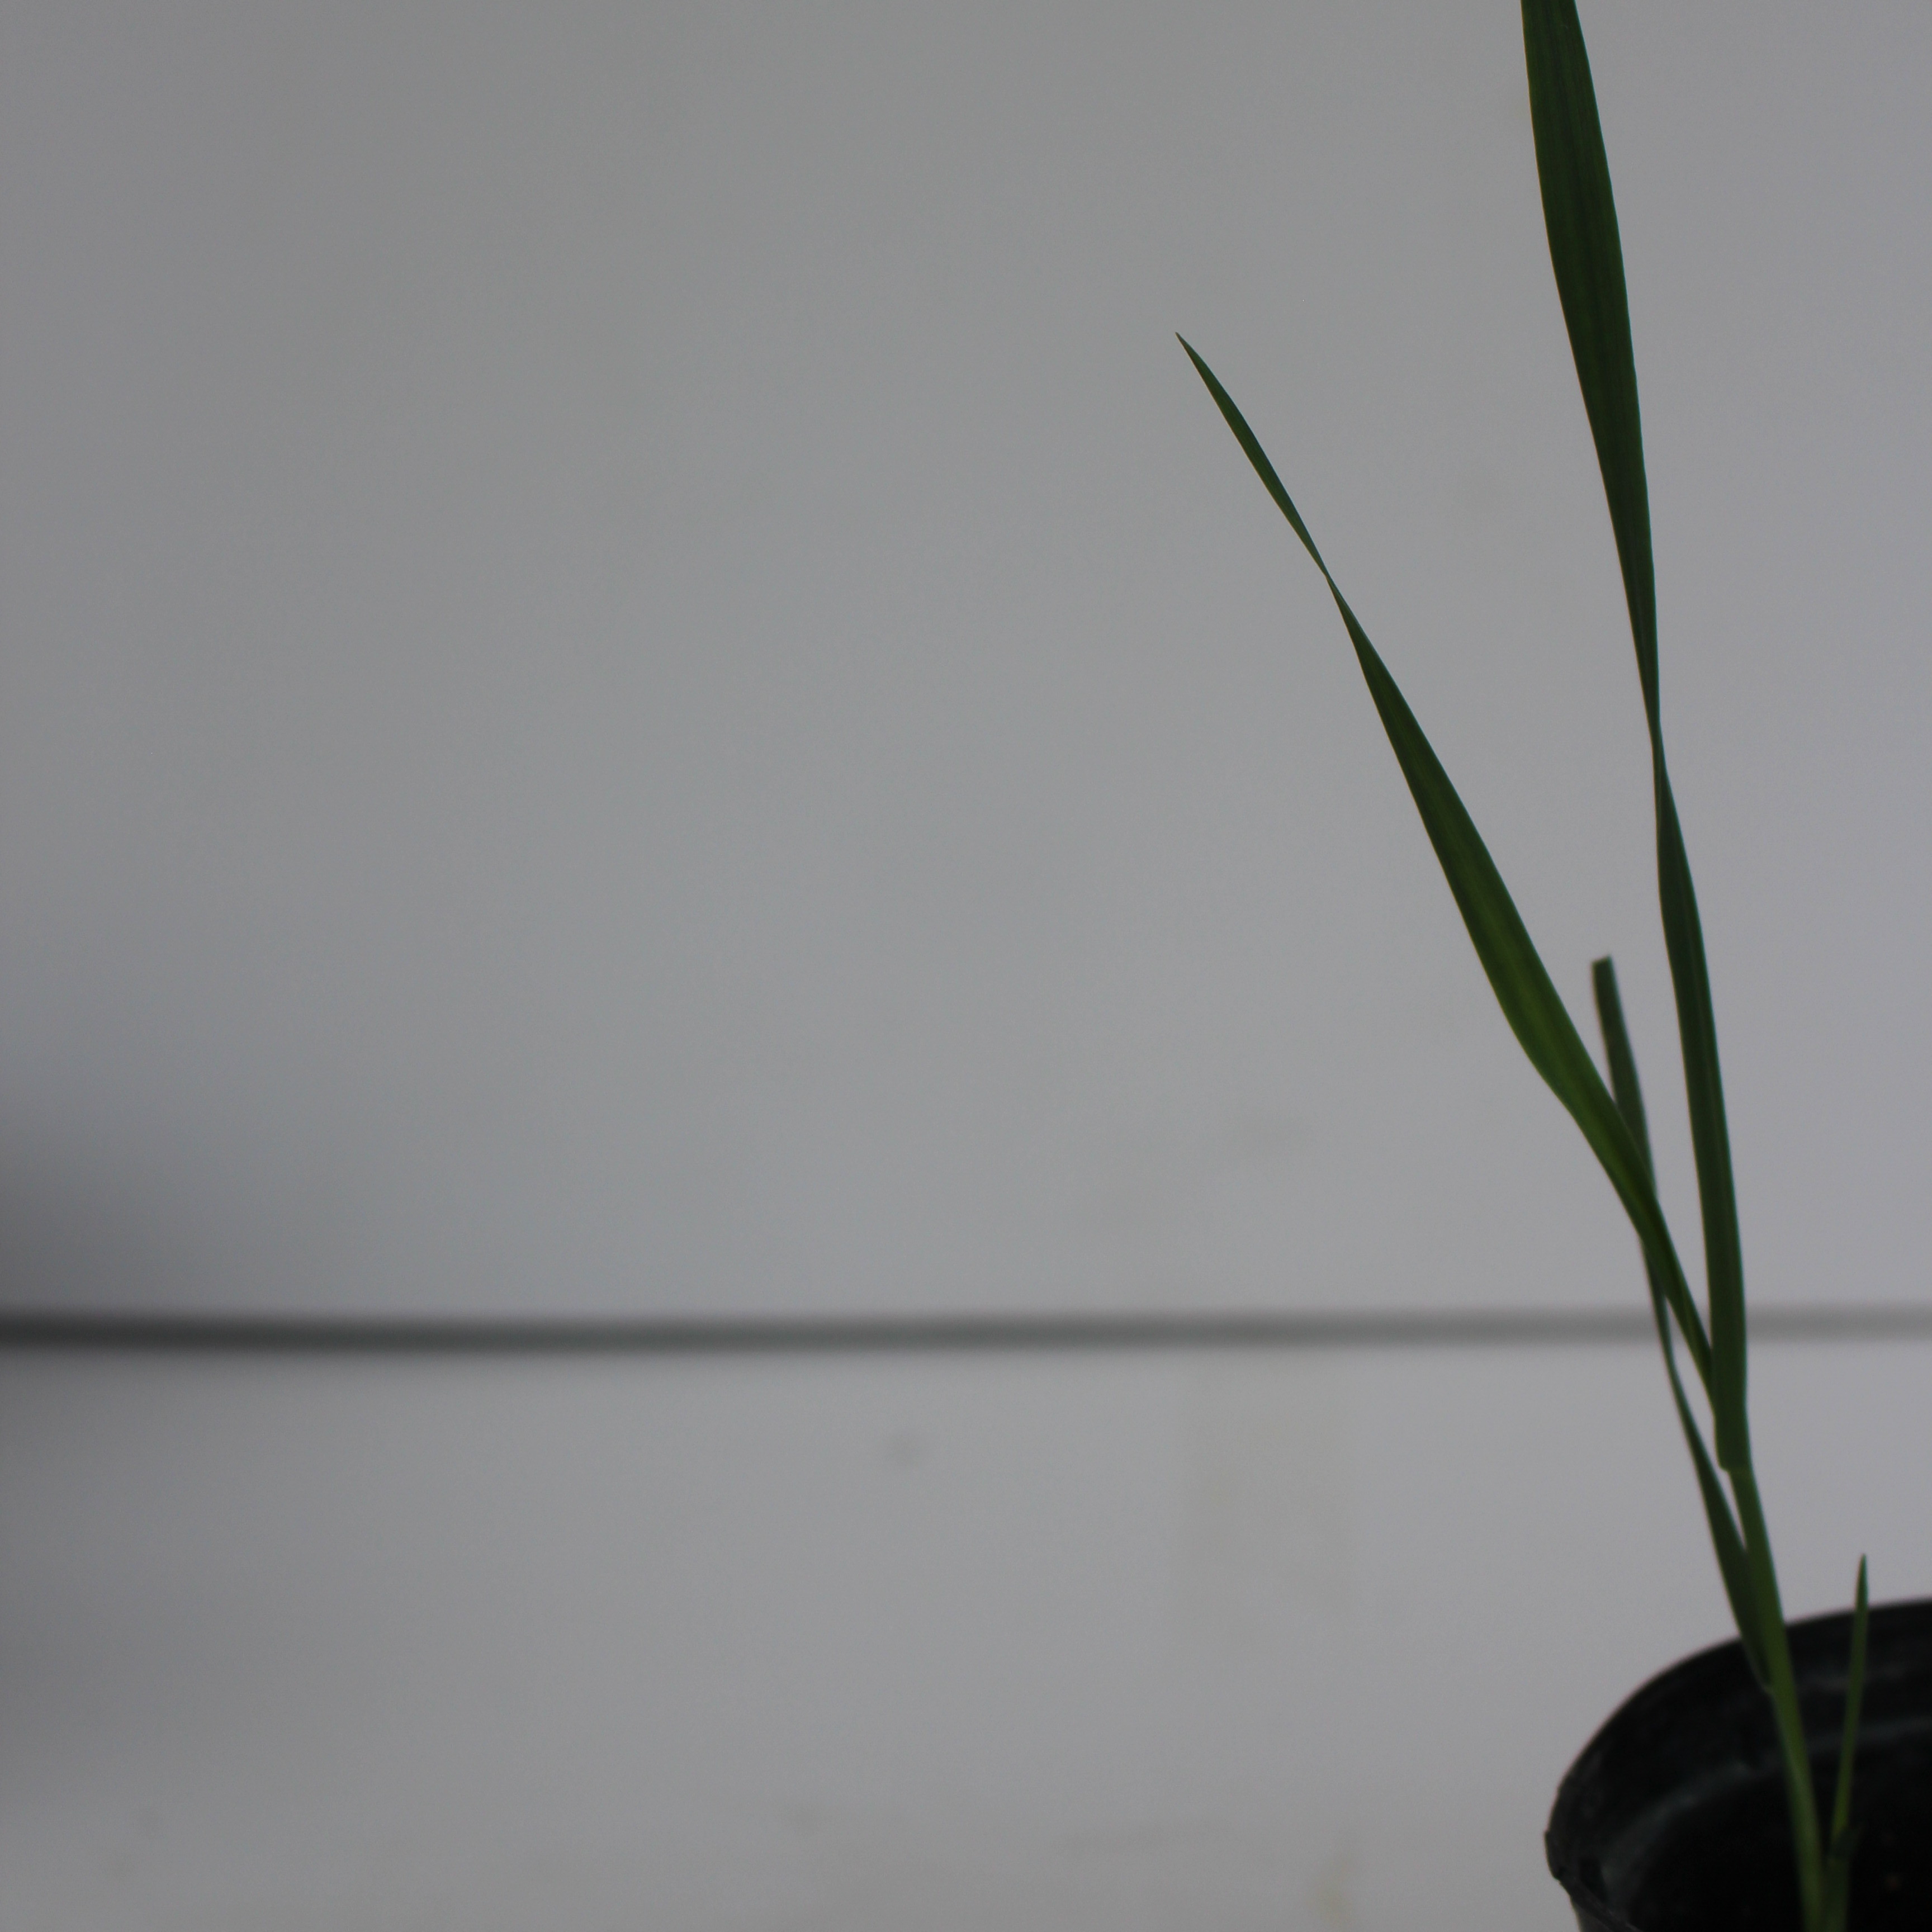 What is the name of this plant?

Avena sterilis
